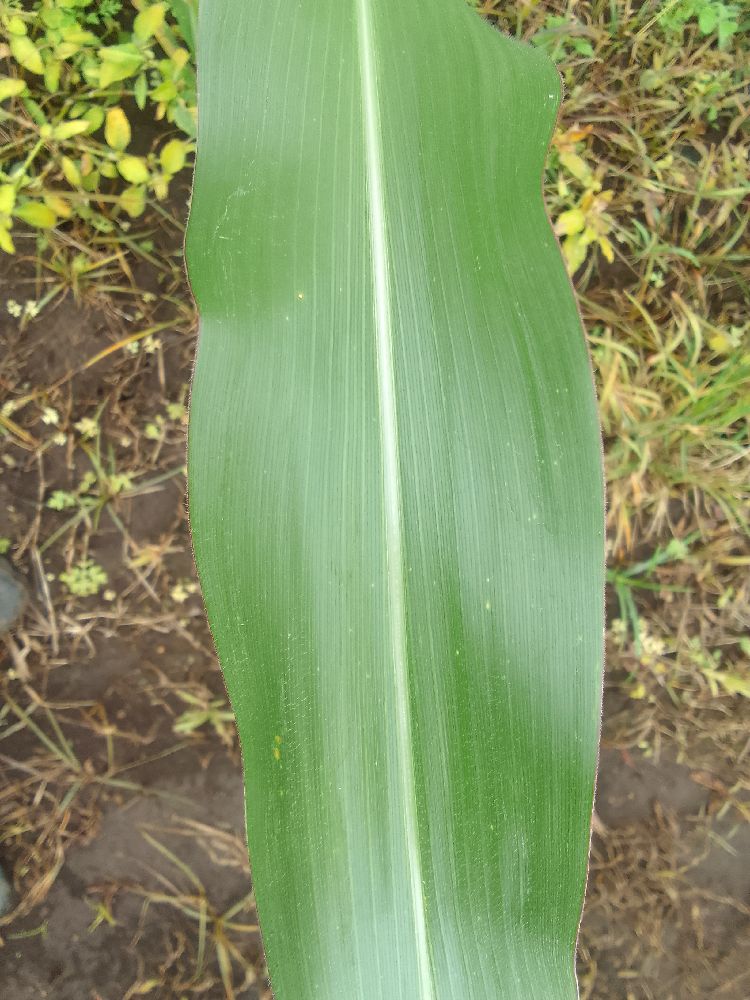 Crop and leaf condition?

maize, healthy
